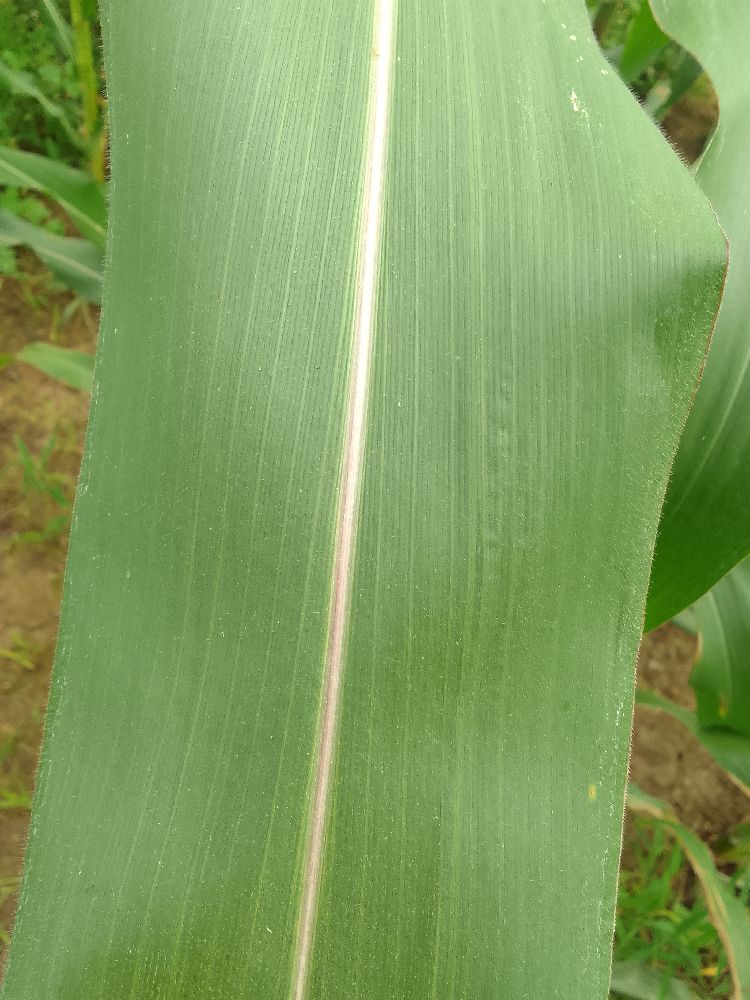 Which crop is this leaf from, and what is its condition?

maize, healthy
